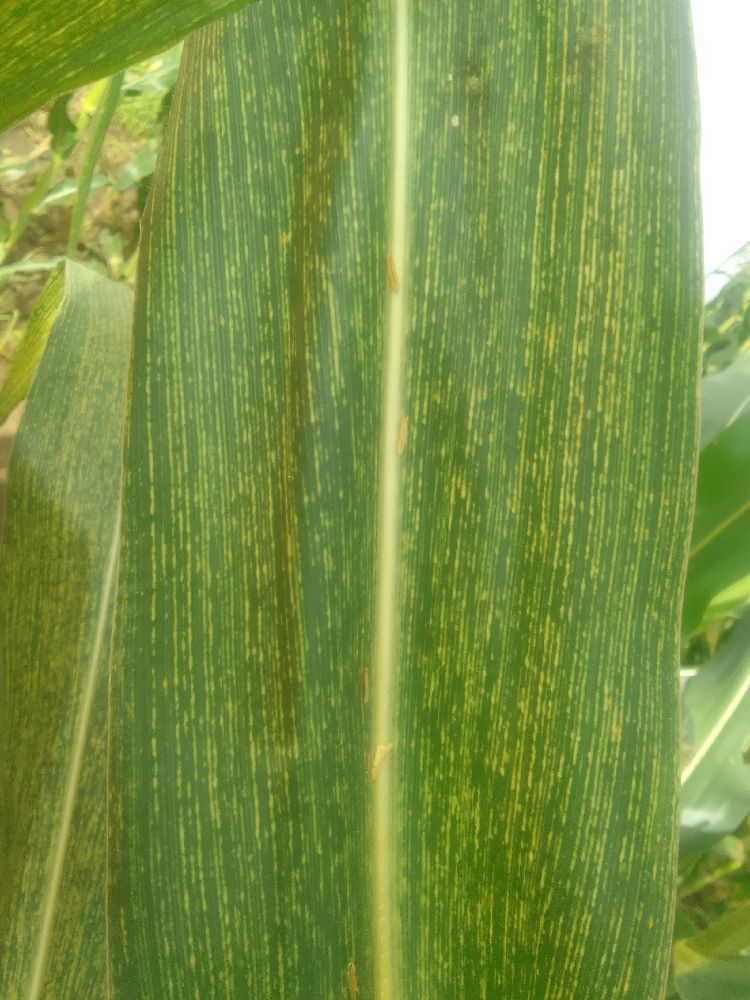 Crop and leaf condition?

maize, maize streak virus
